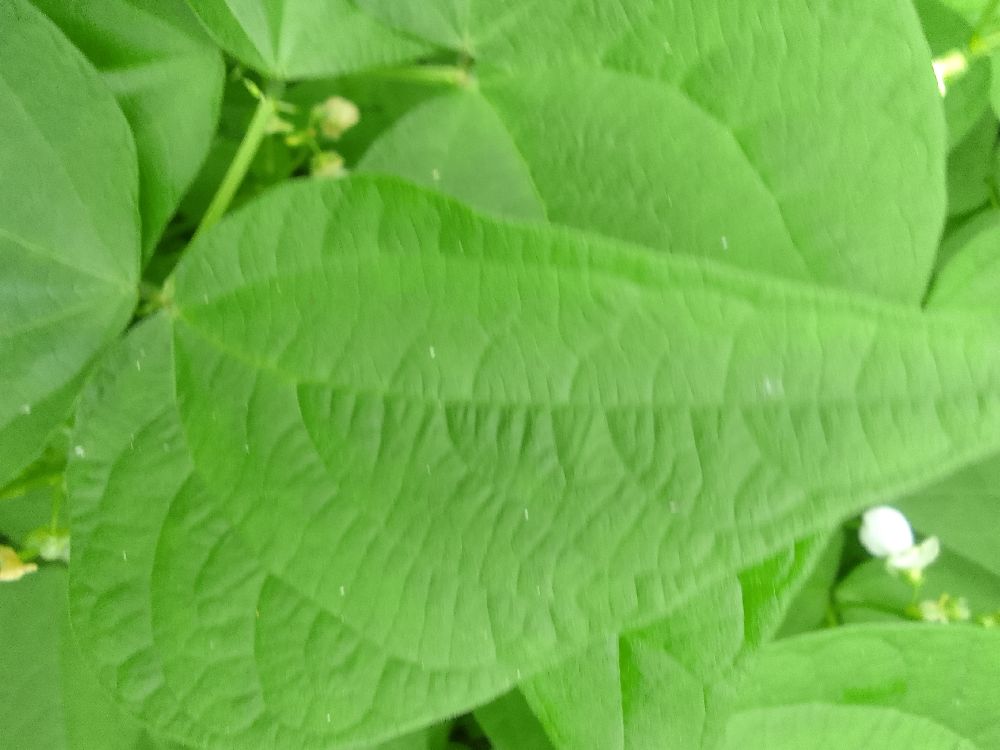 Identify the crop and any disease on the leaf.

common bean, healthy
